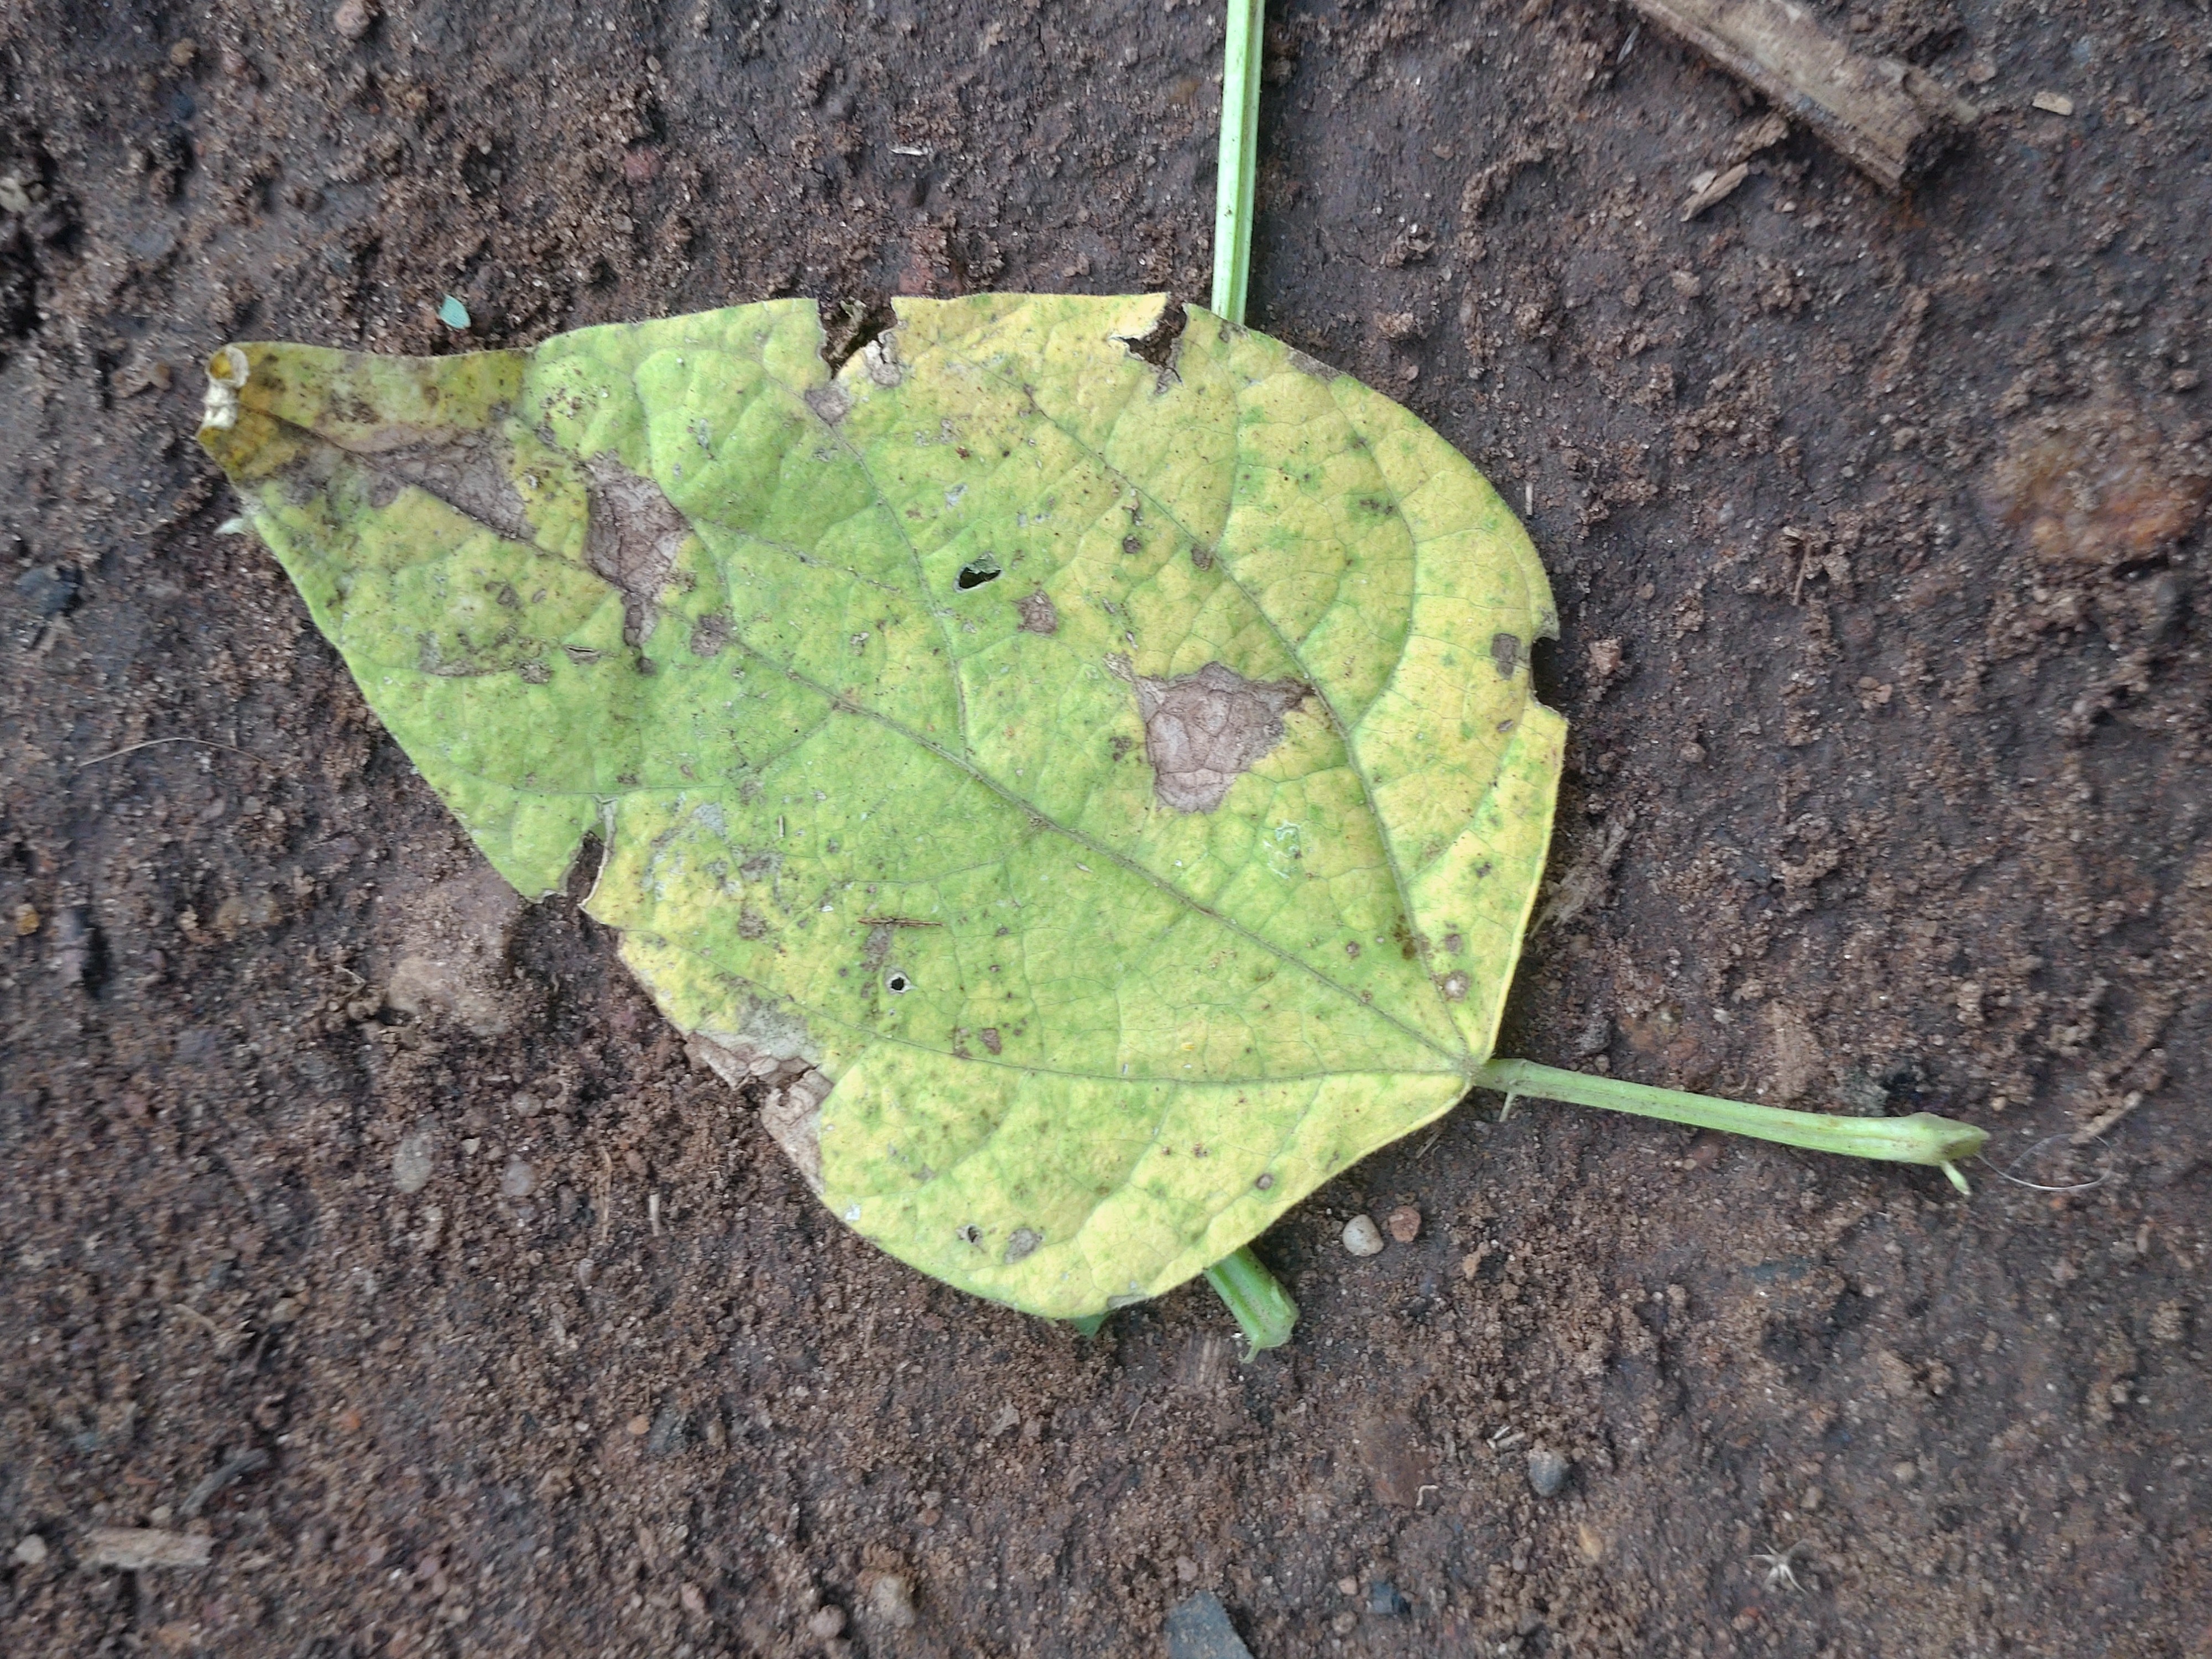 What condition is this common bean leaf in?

anthracnose
